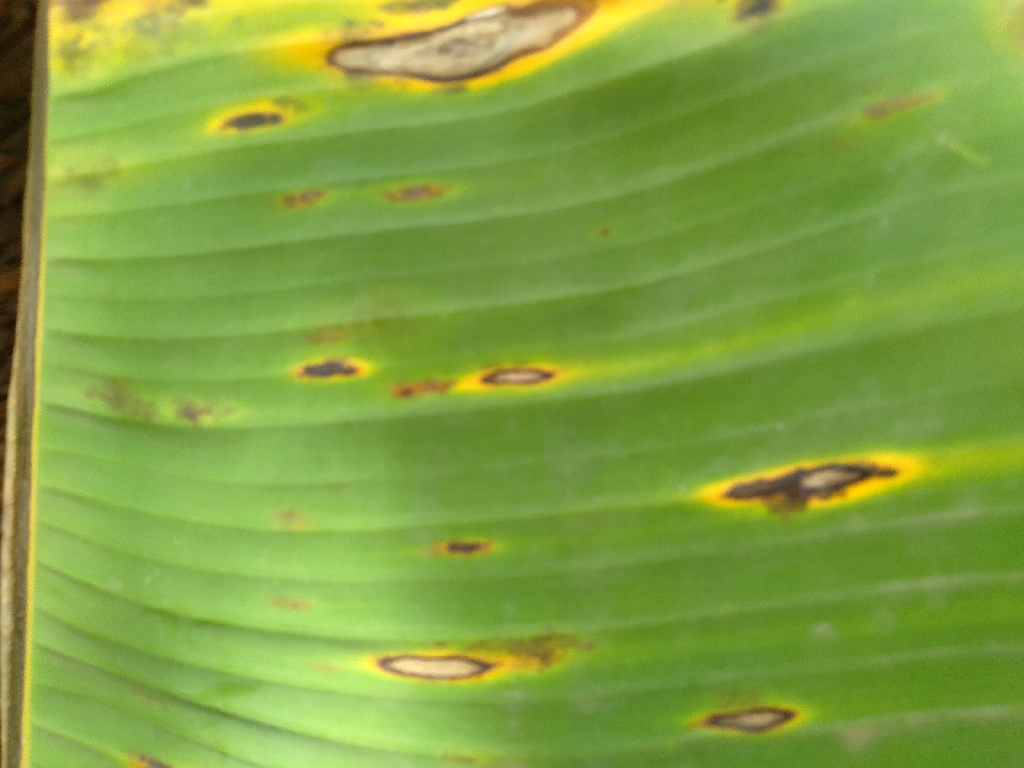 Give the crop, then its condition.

banana, black sigatoka
